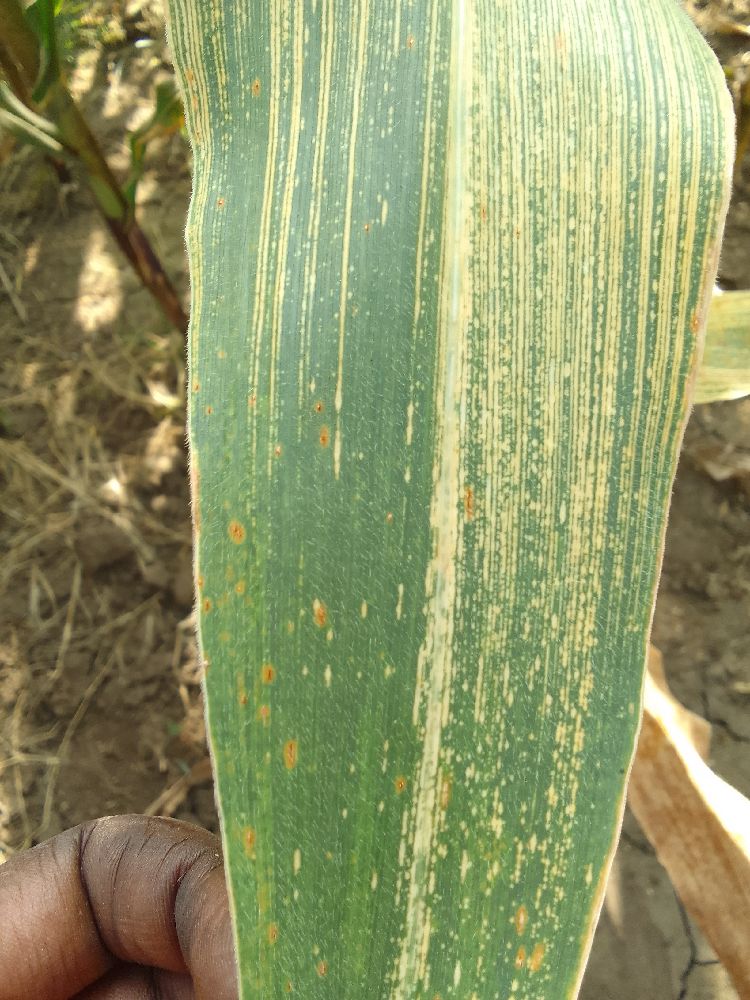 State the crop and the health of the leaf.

maize, maize streak virus
